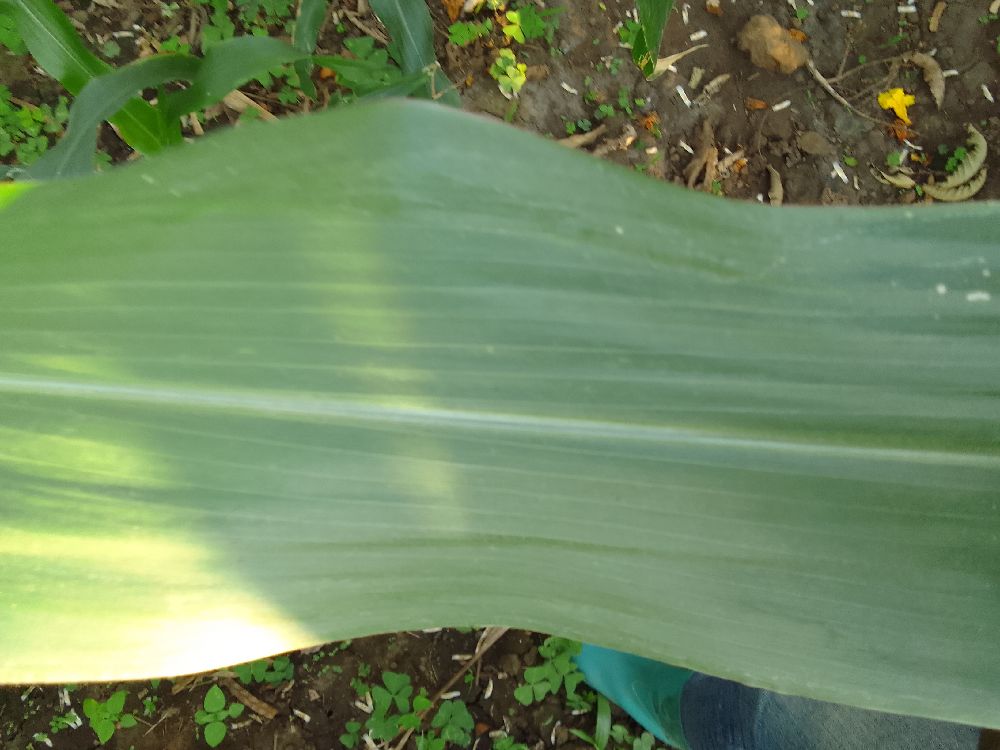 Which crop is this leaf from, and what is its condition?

maize, healthy
